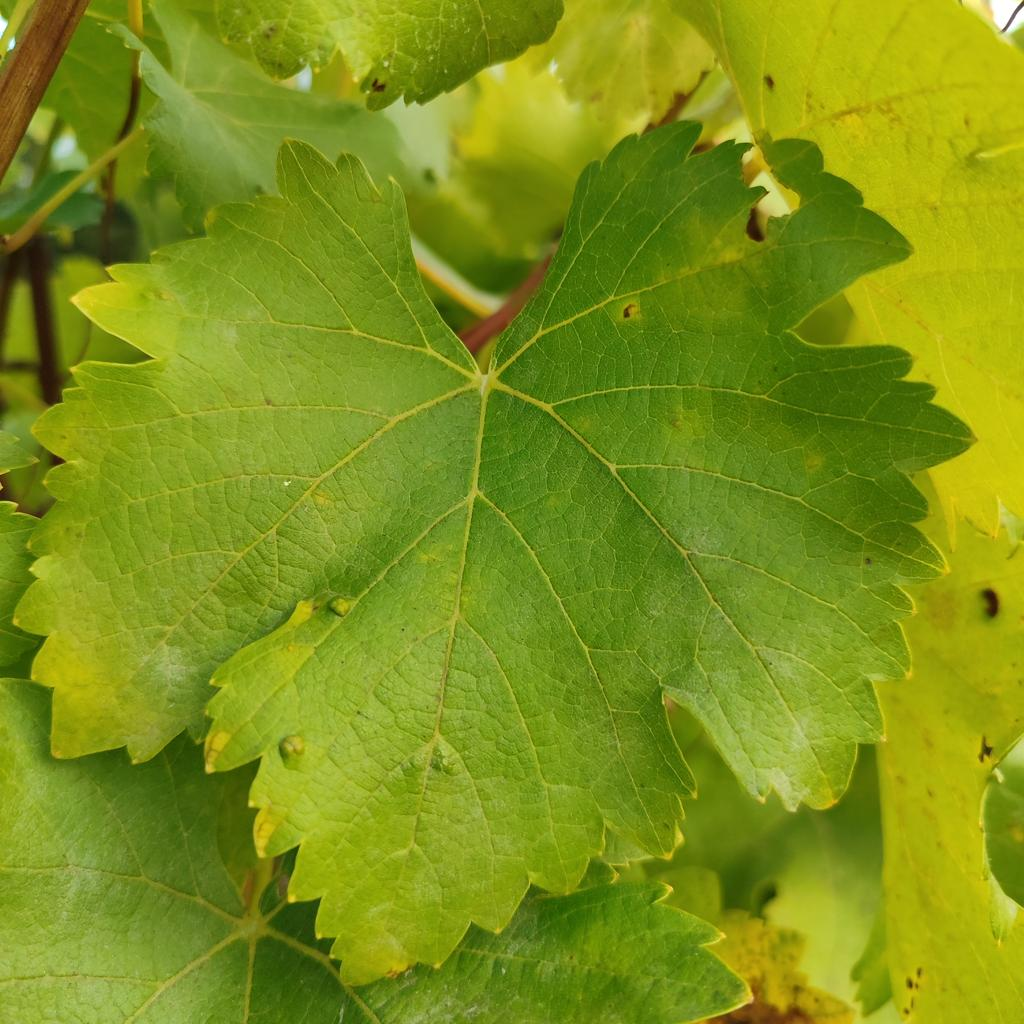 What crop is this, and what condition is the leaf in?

grapevine, erineum mite
